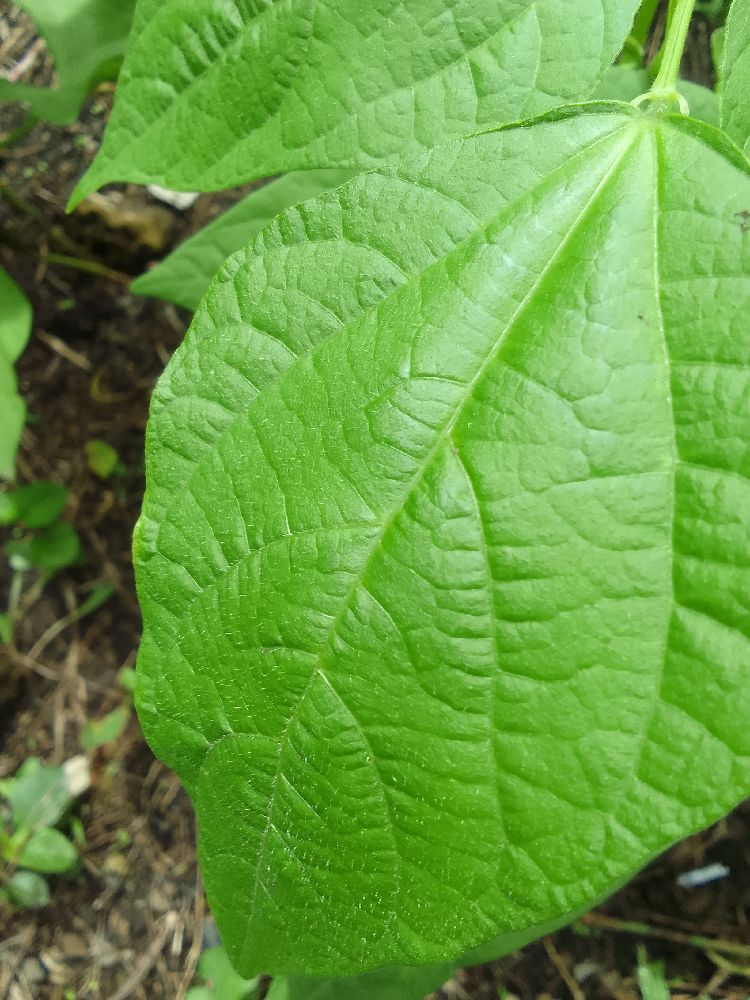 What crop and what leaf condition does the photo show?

common bean, healthy
